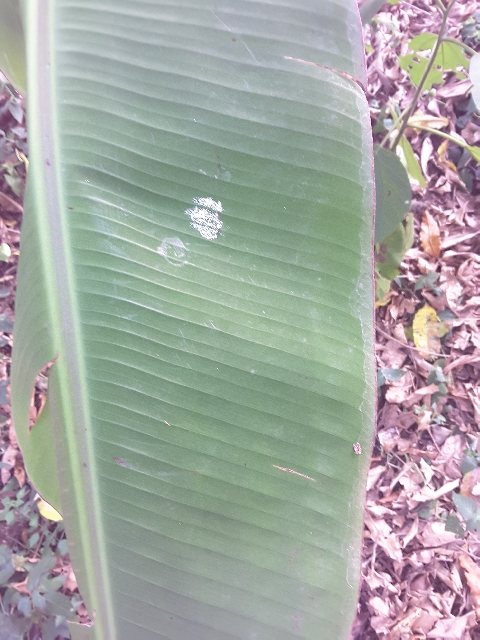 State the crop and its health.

banana, healthy
